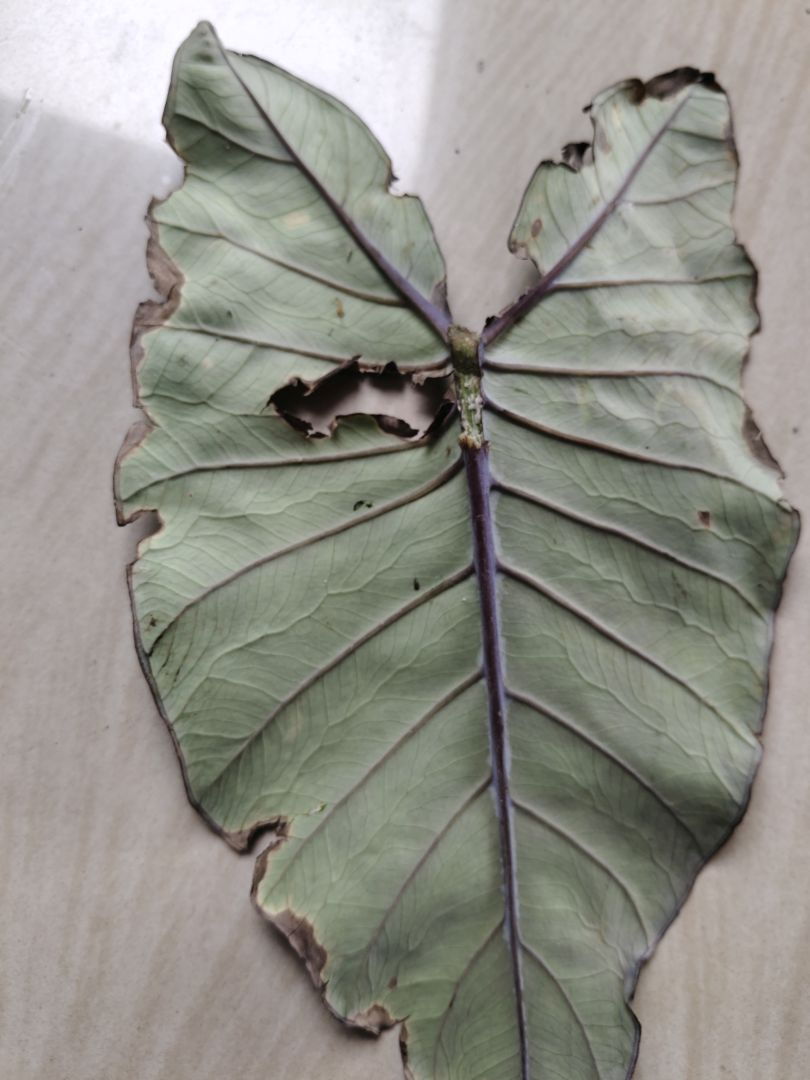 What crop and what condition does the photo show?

taro, leaf blight
